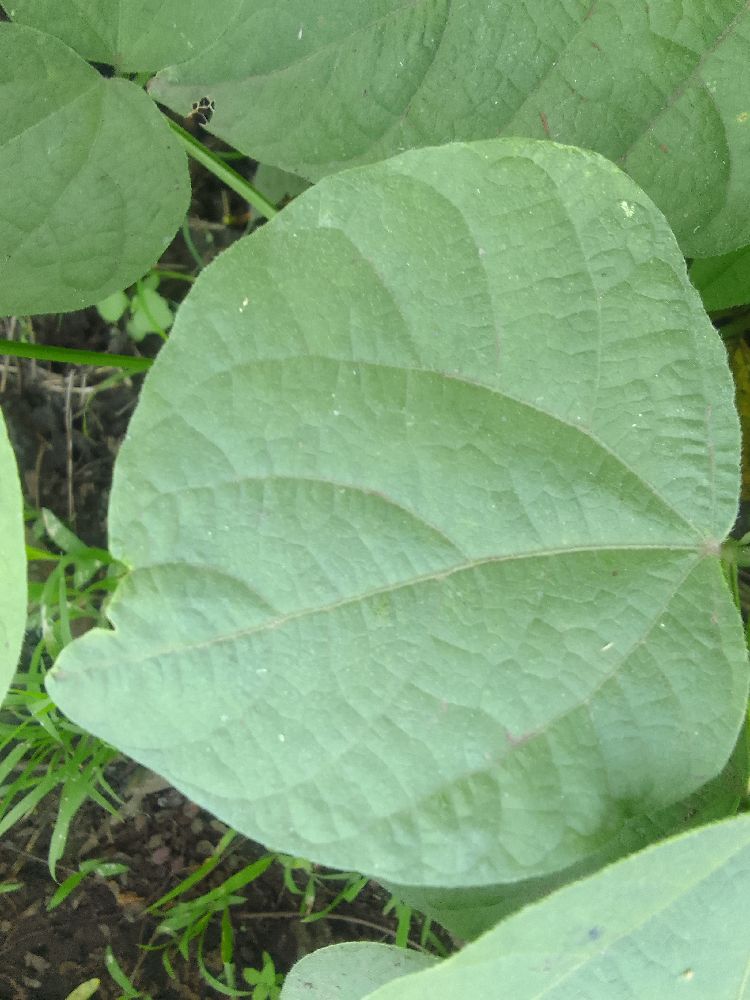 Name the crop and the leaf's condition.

common bean, healthy
